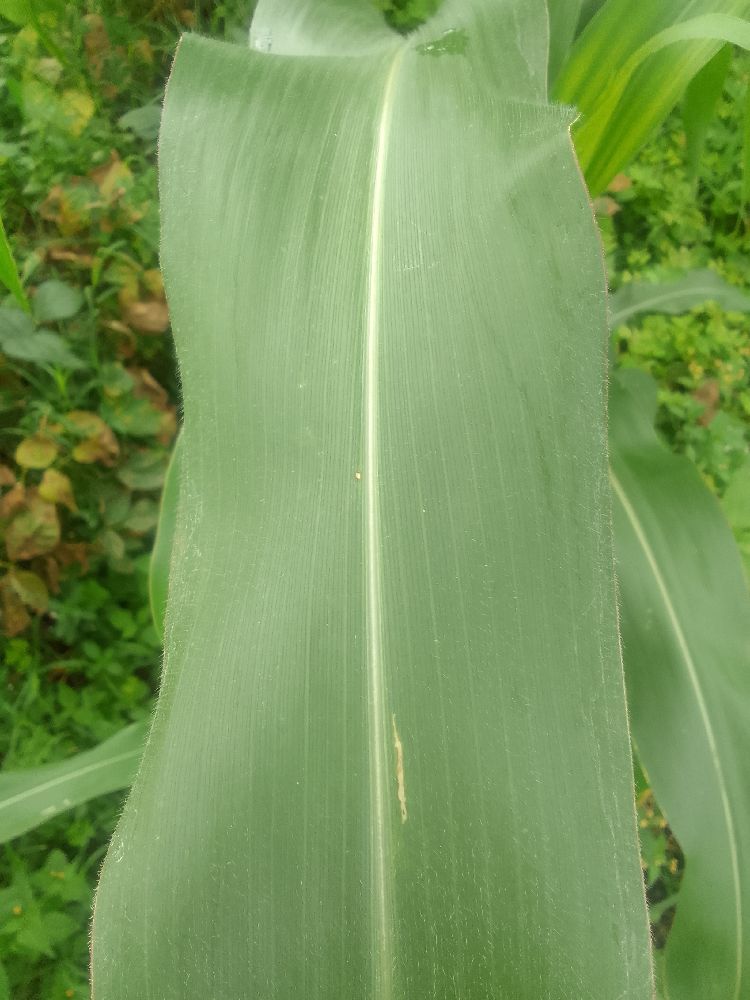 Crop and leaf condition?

maize, healthy
